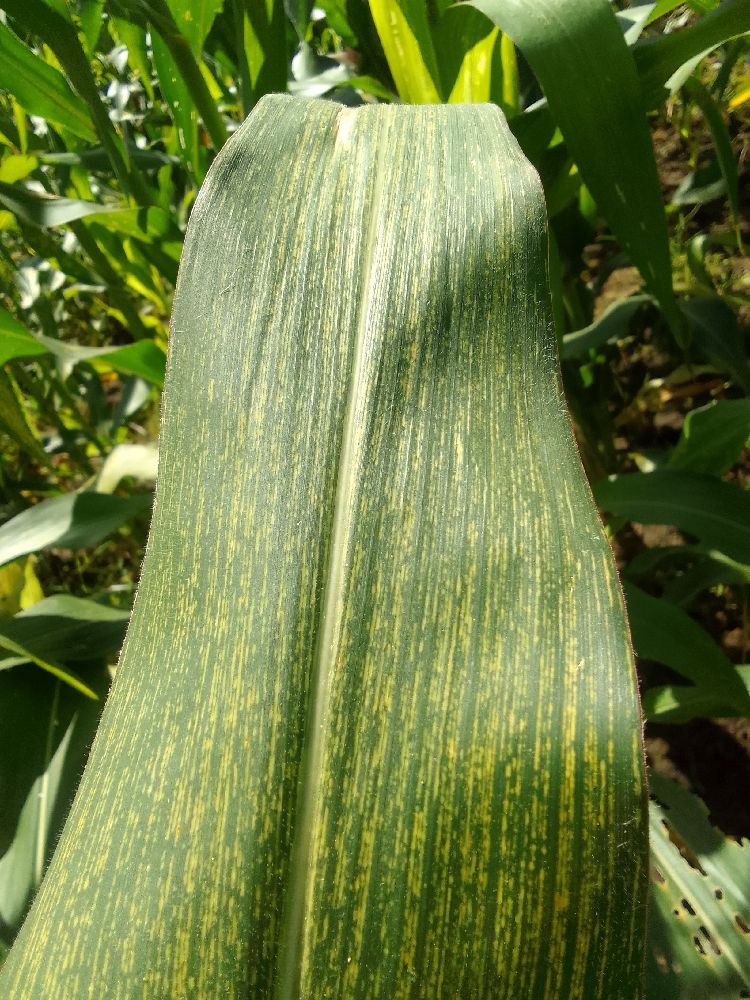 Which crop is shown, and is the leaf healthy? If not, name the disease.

maize, maize streak virus
